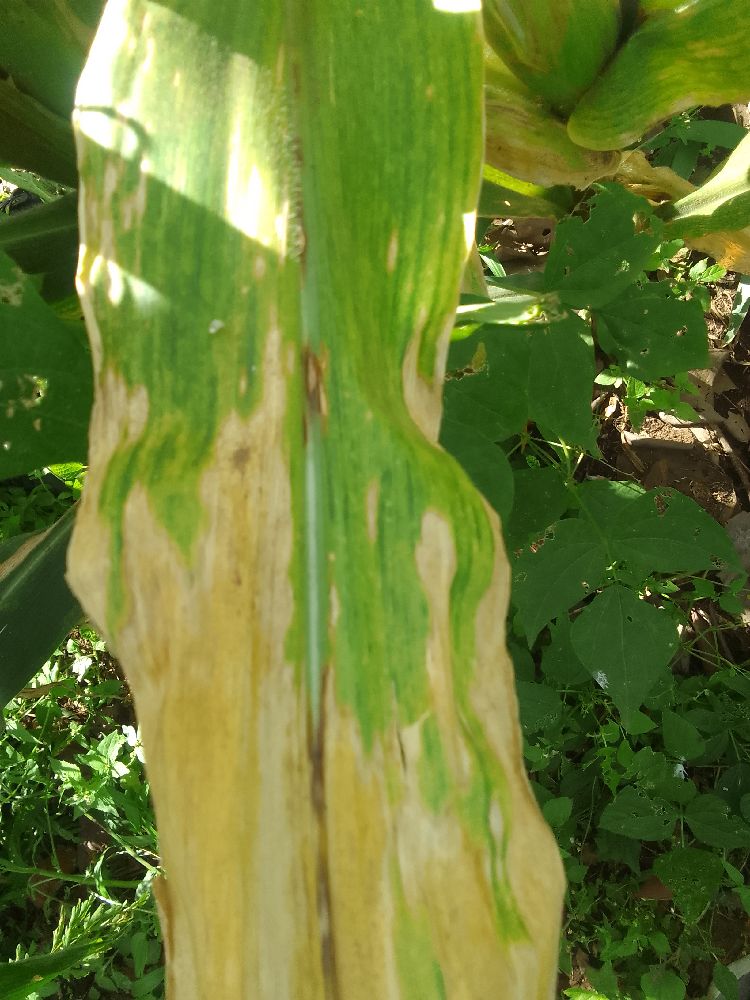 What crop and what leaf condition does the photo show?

maize, maize lethal necrosis
